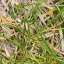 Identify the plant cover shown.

grass
